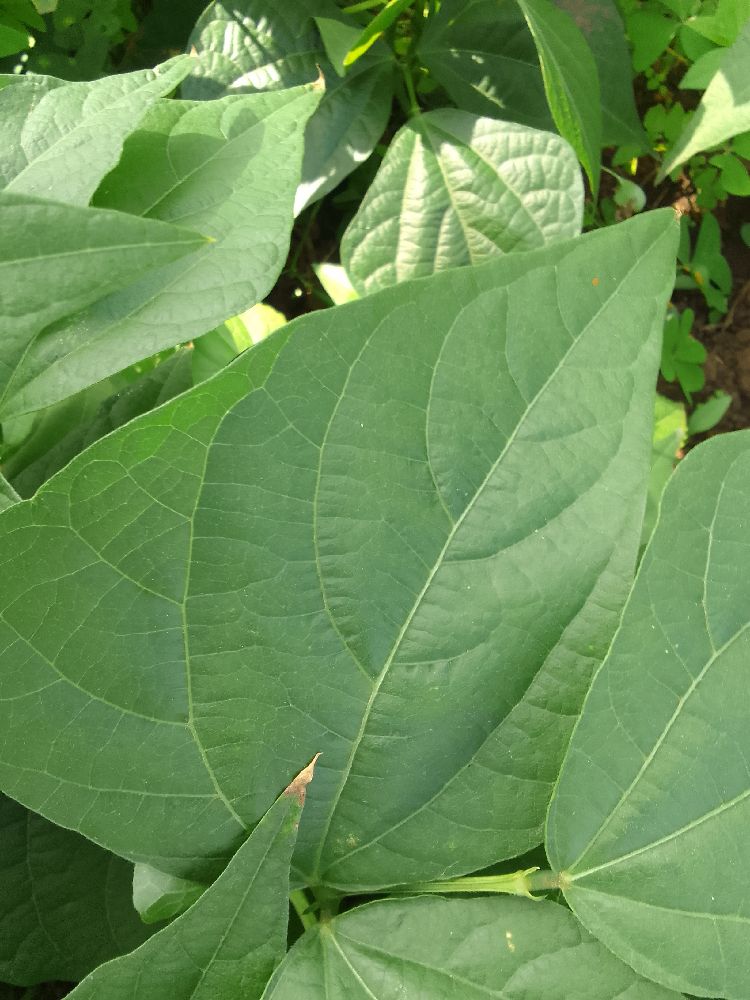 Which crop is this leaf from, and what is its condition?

common bean, healthy
